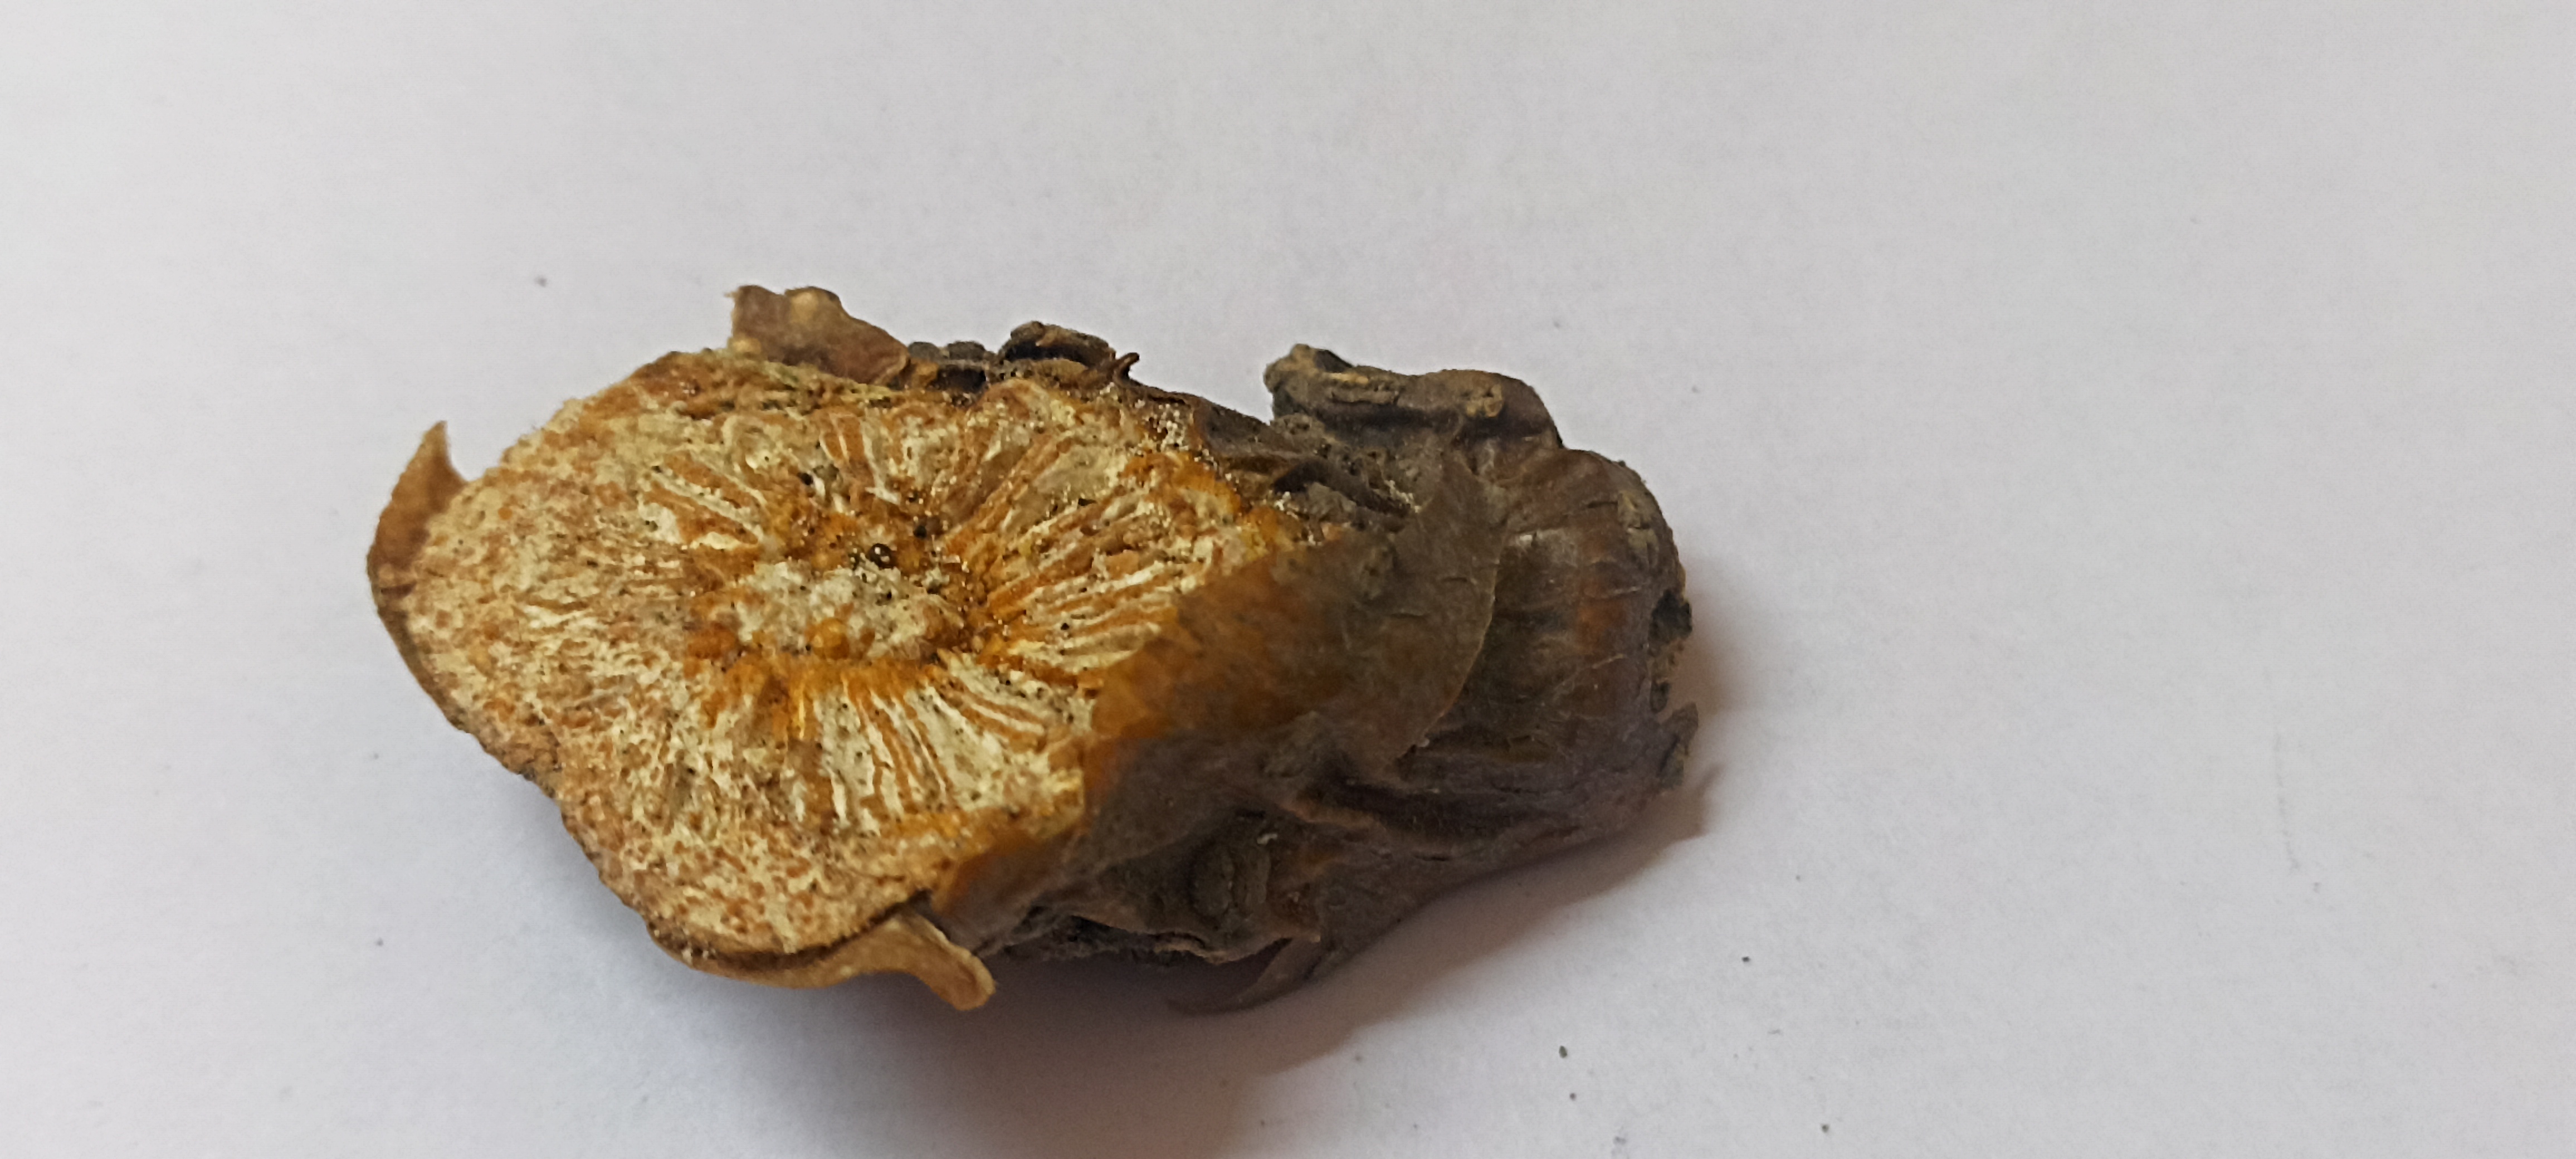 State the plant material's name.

gulvel
